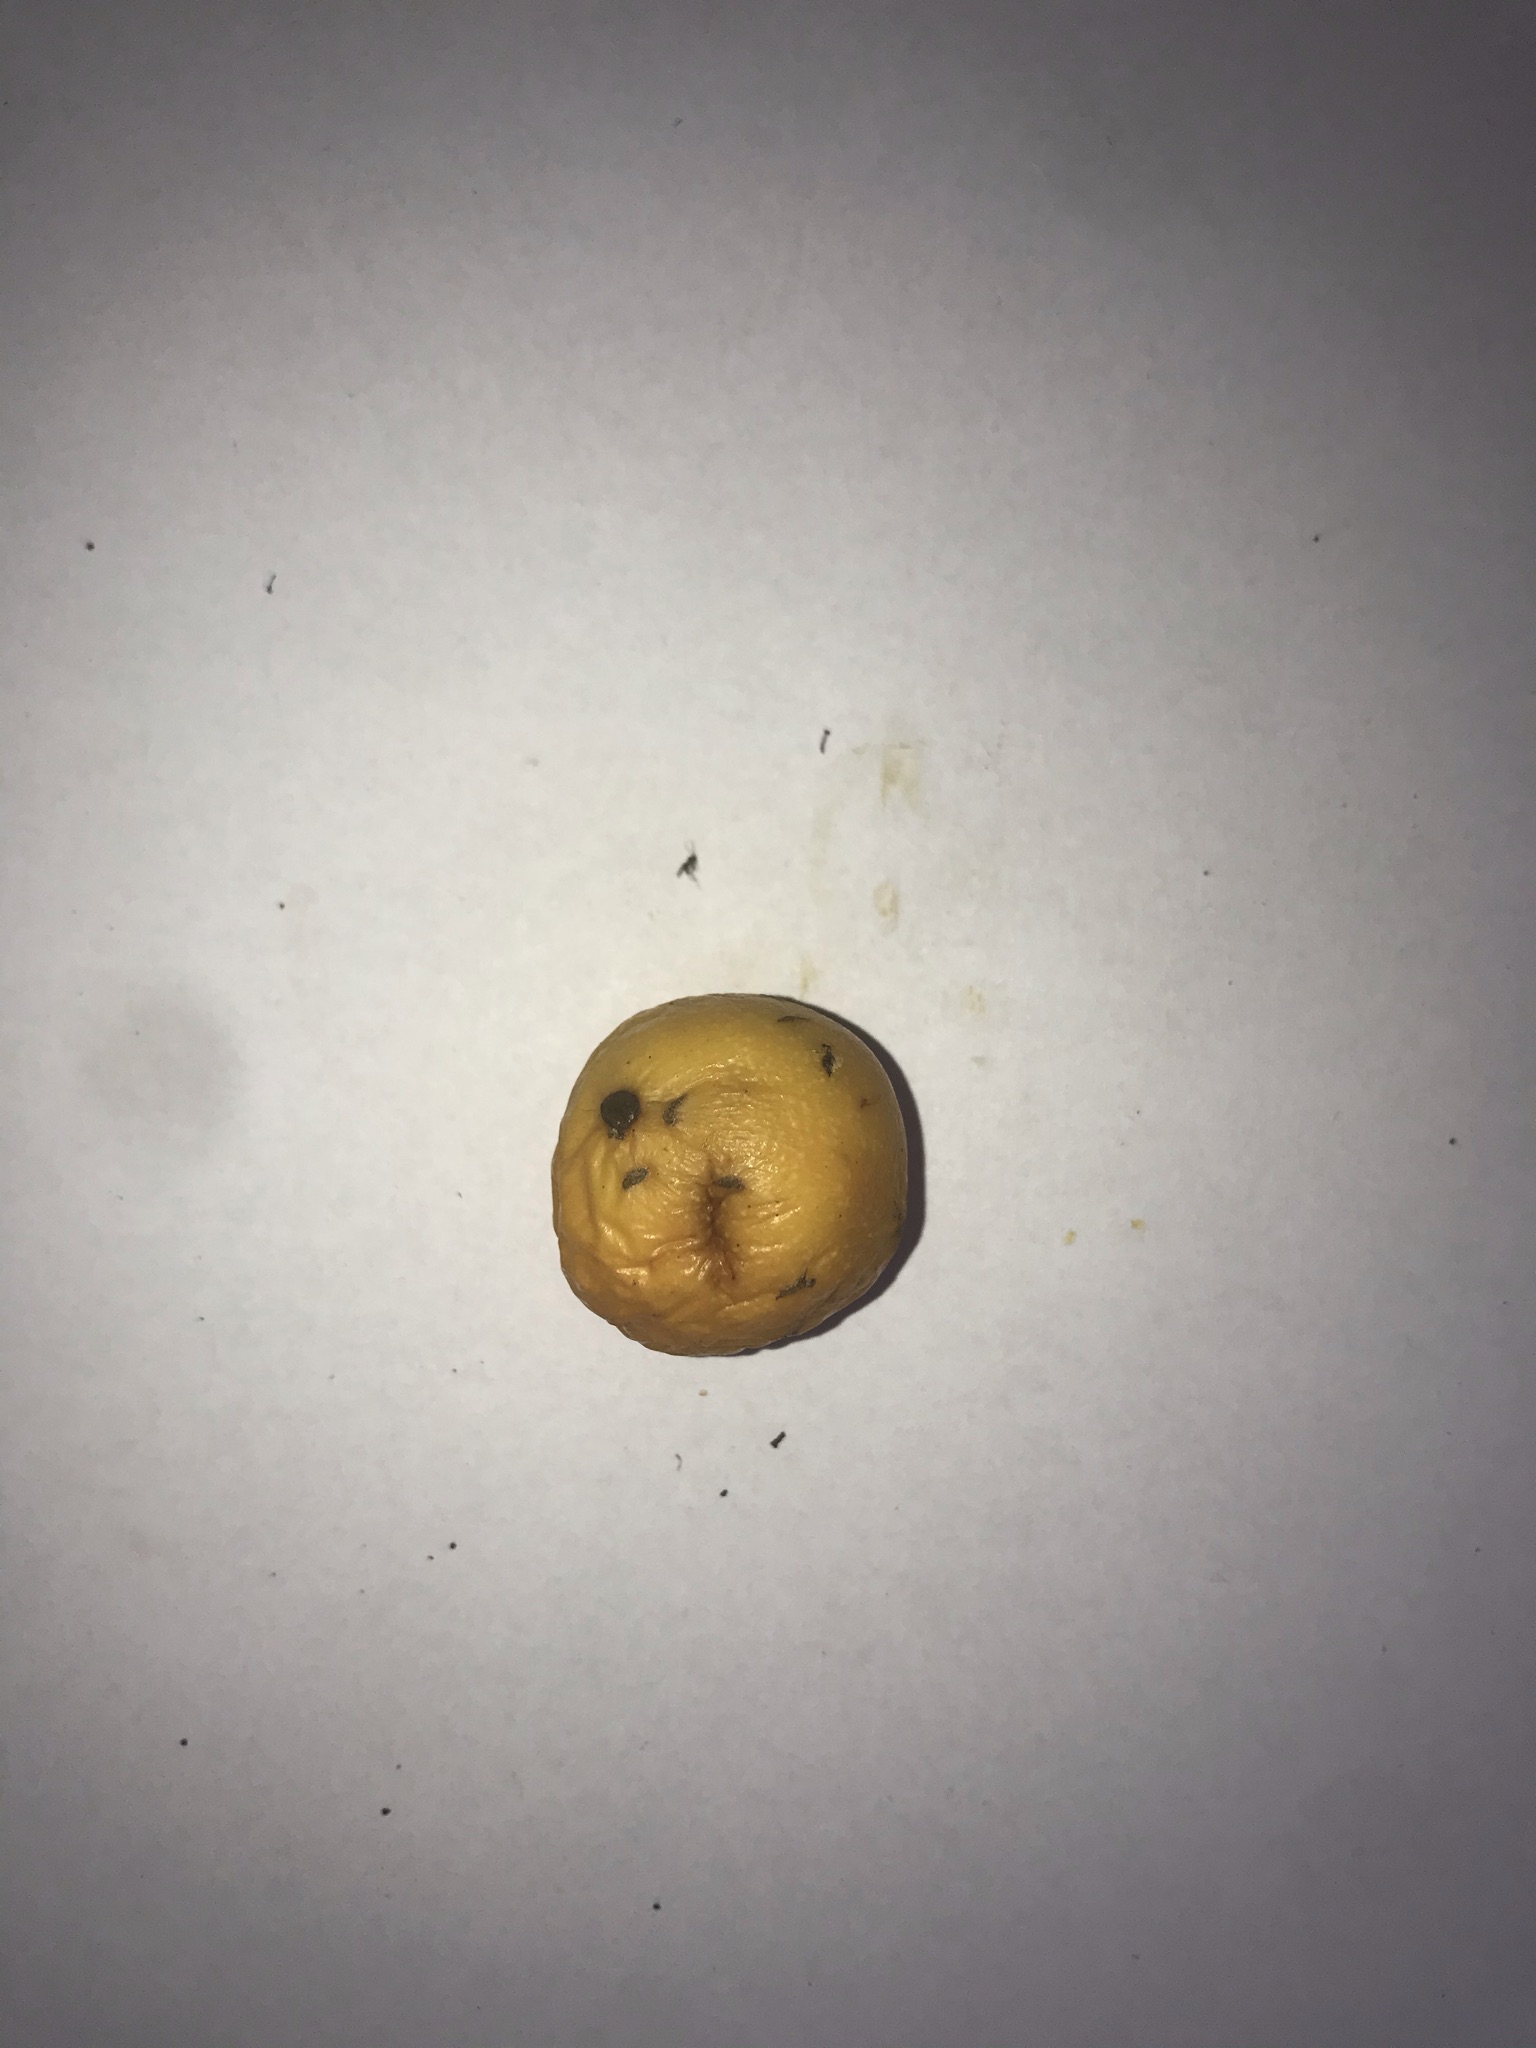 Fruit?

abiu
